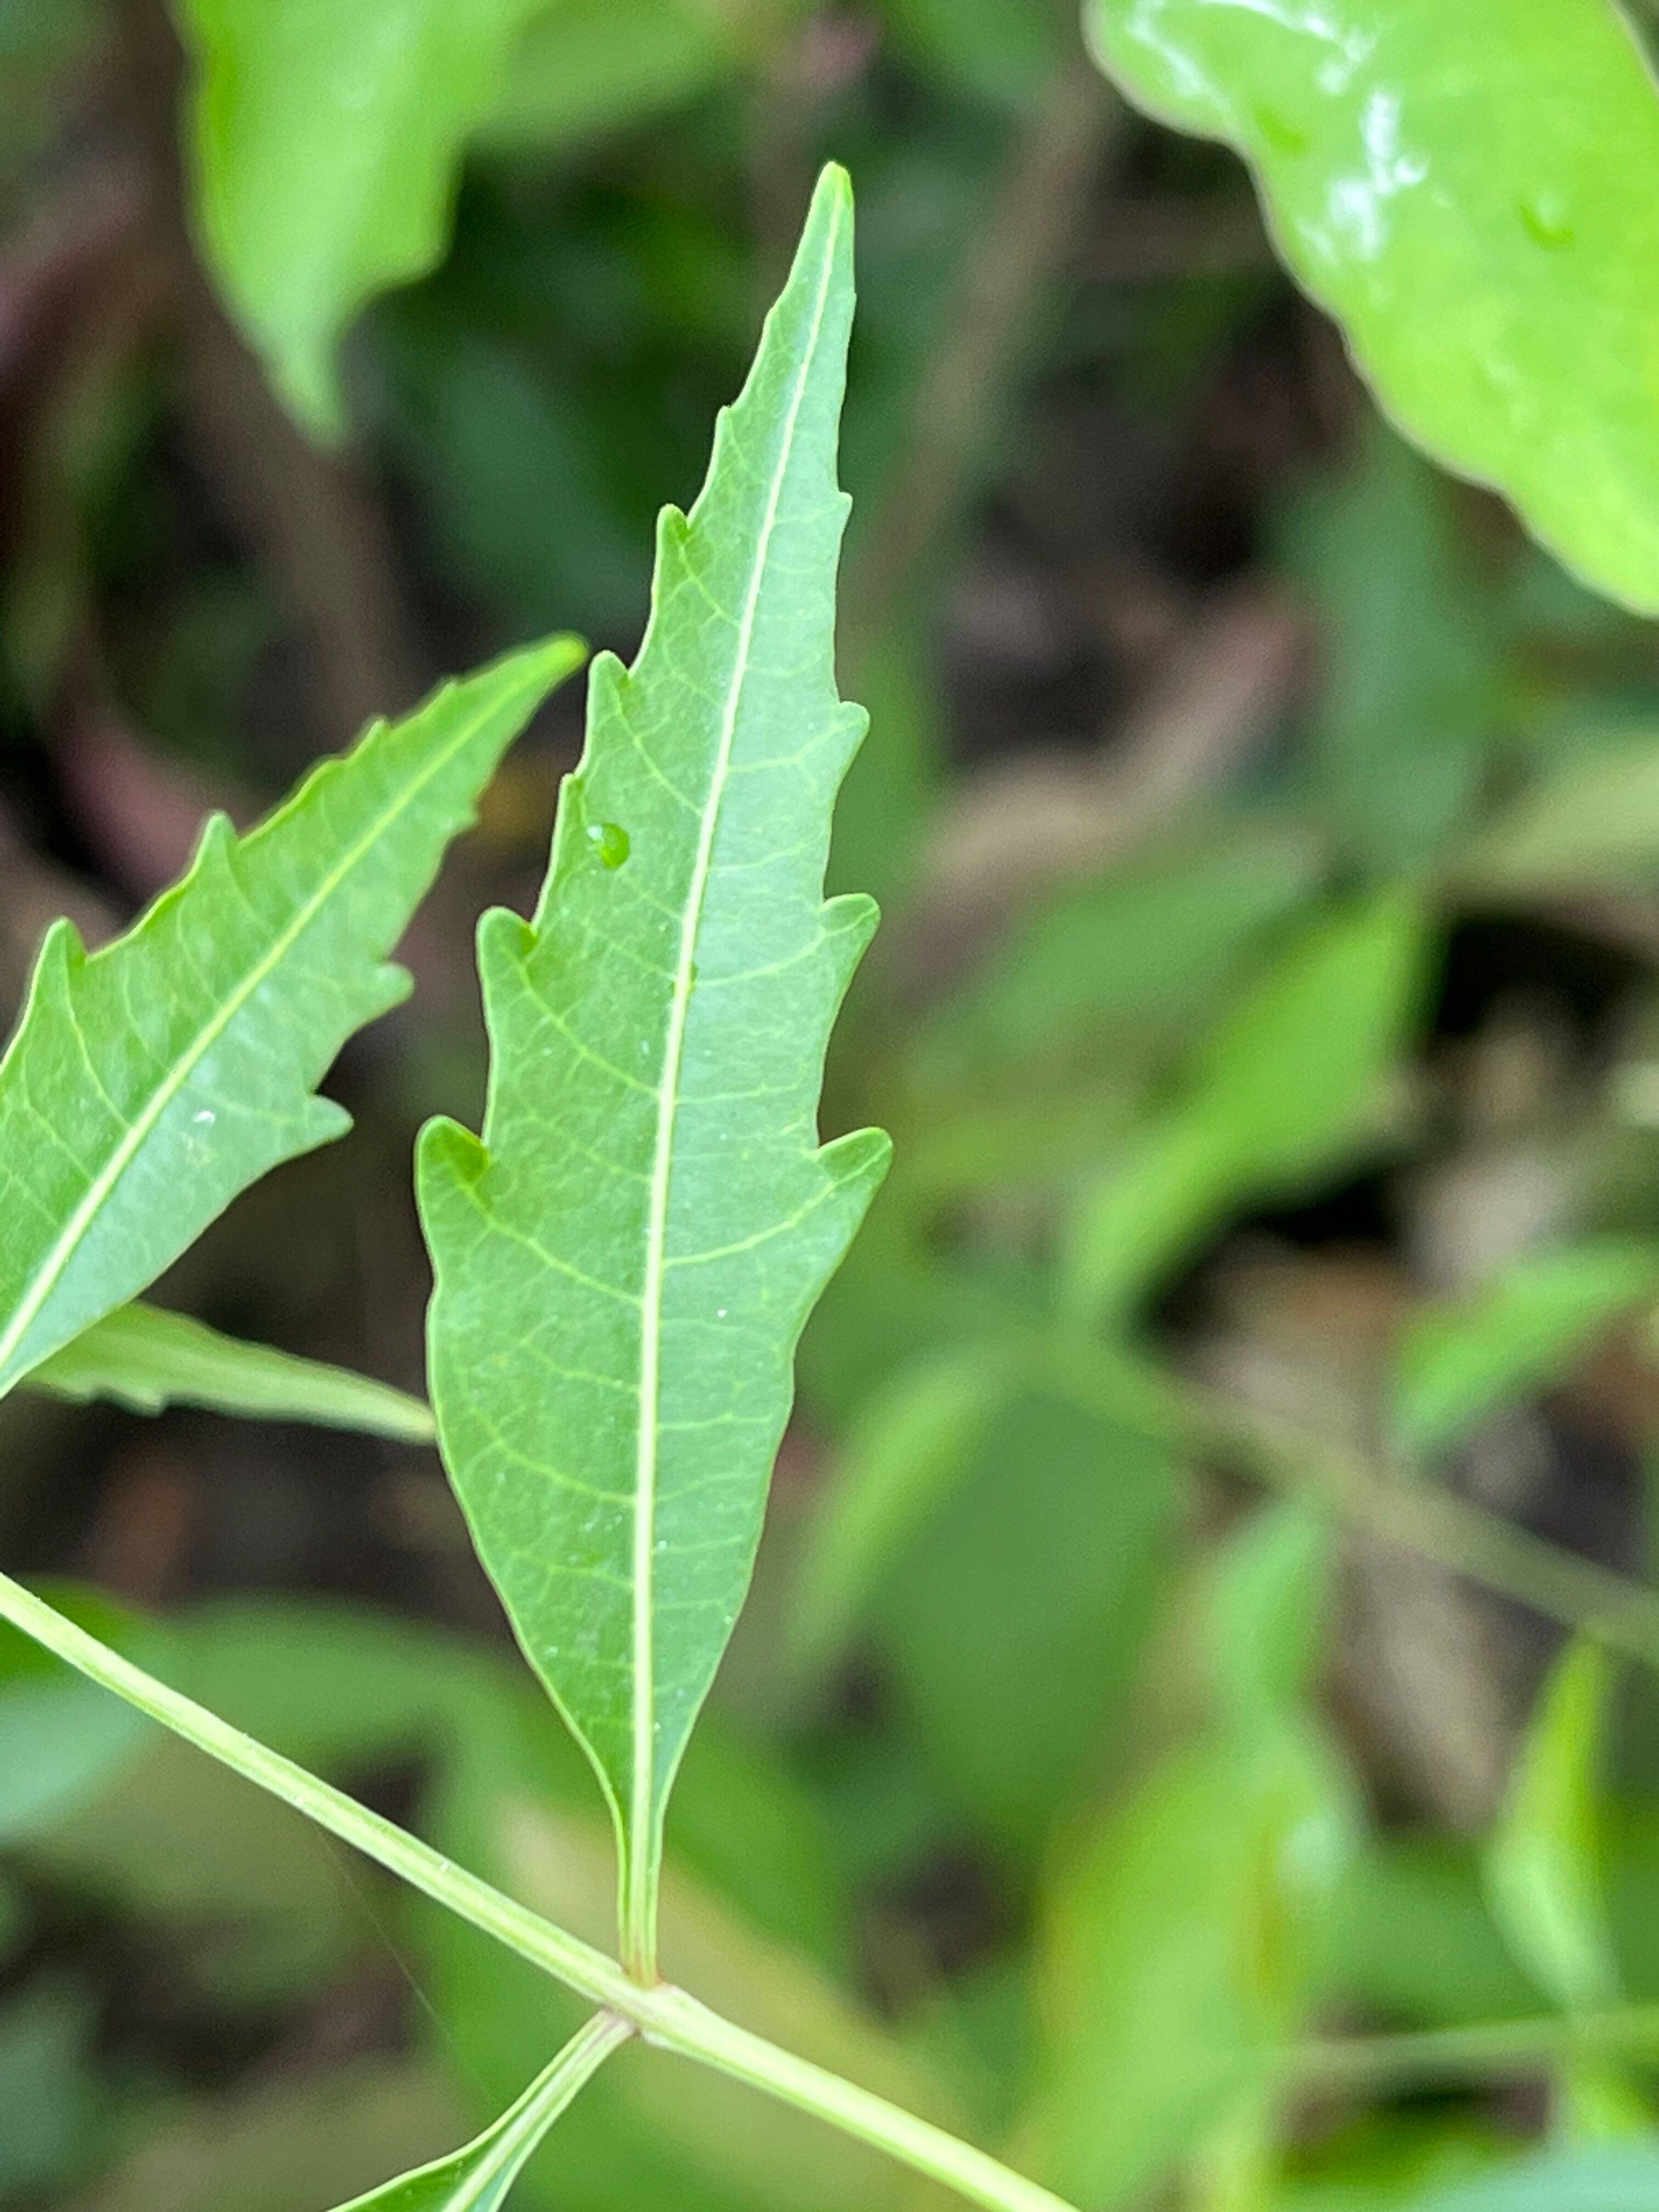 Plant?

neem
